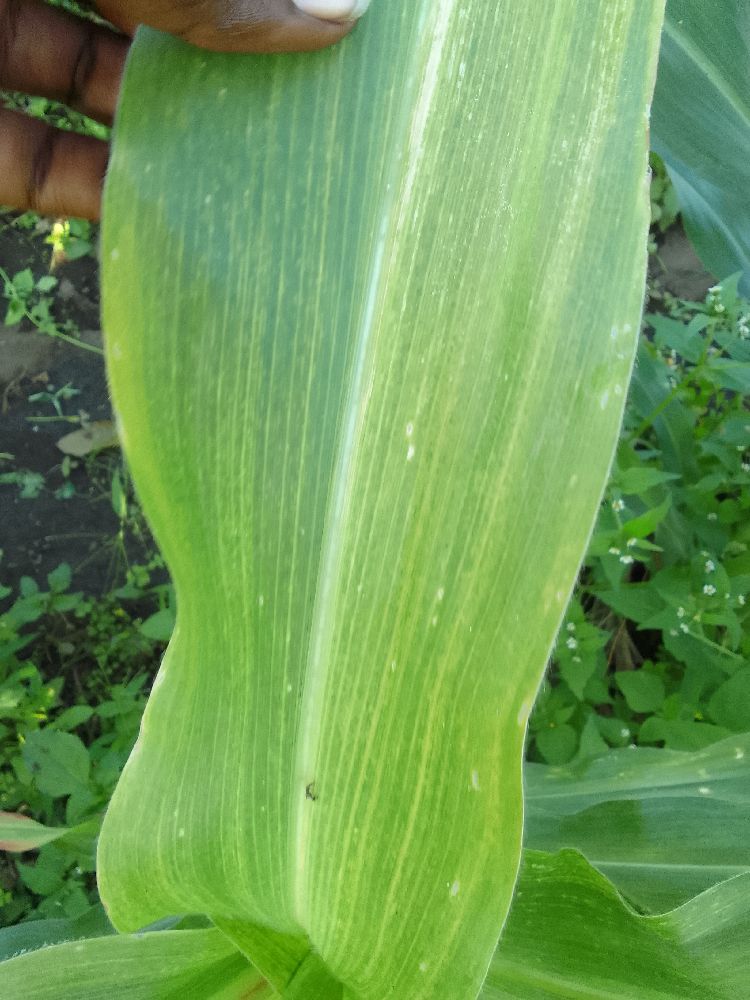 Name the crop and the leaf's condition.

maize, maize lethal necrosis
